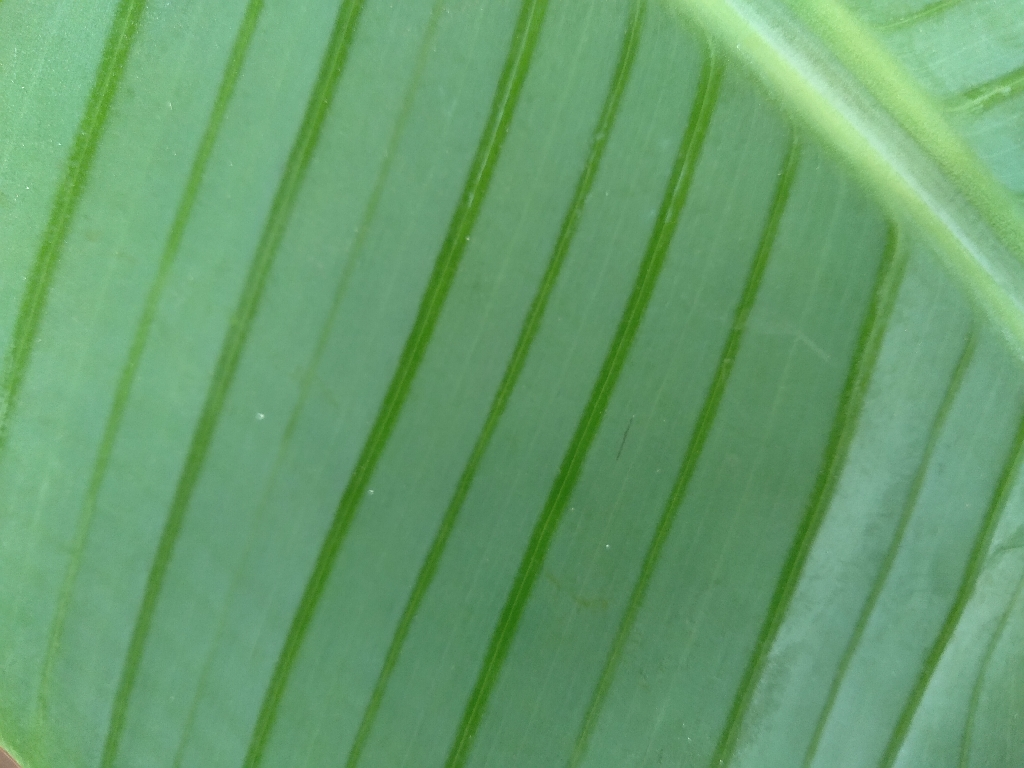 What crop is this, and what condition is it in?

banana, healthy
